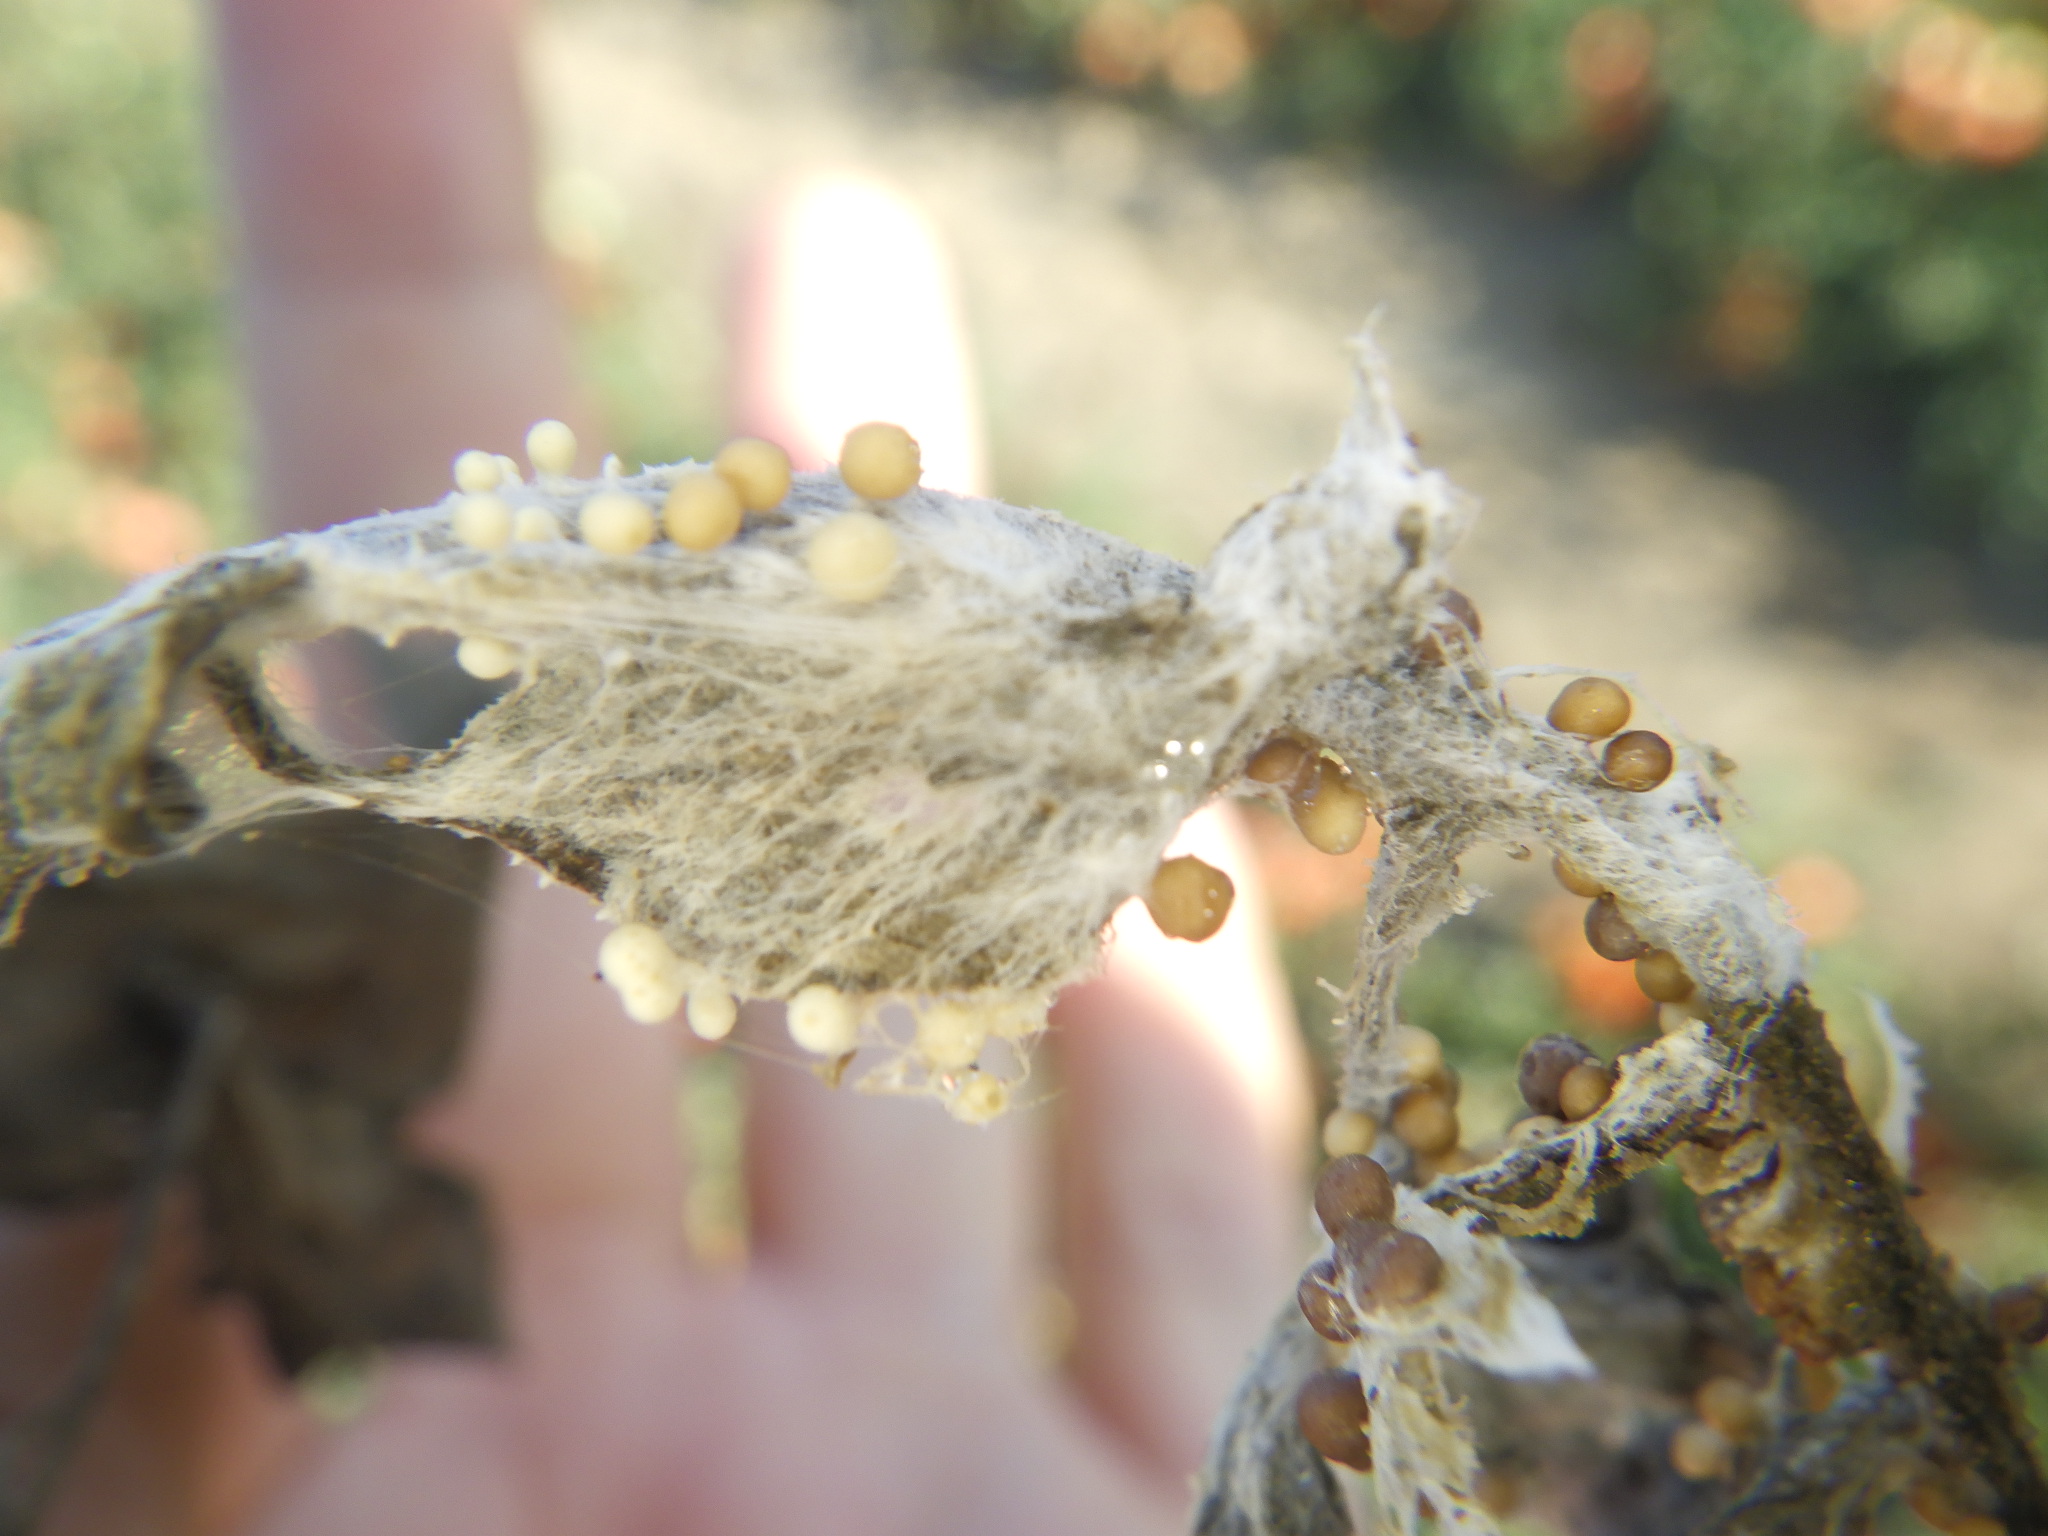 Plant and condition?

tomato, southern blight
